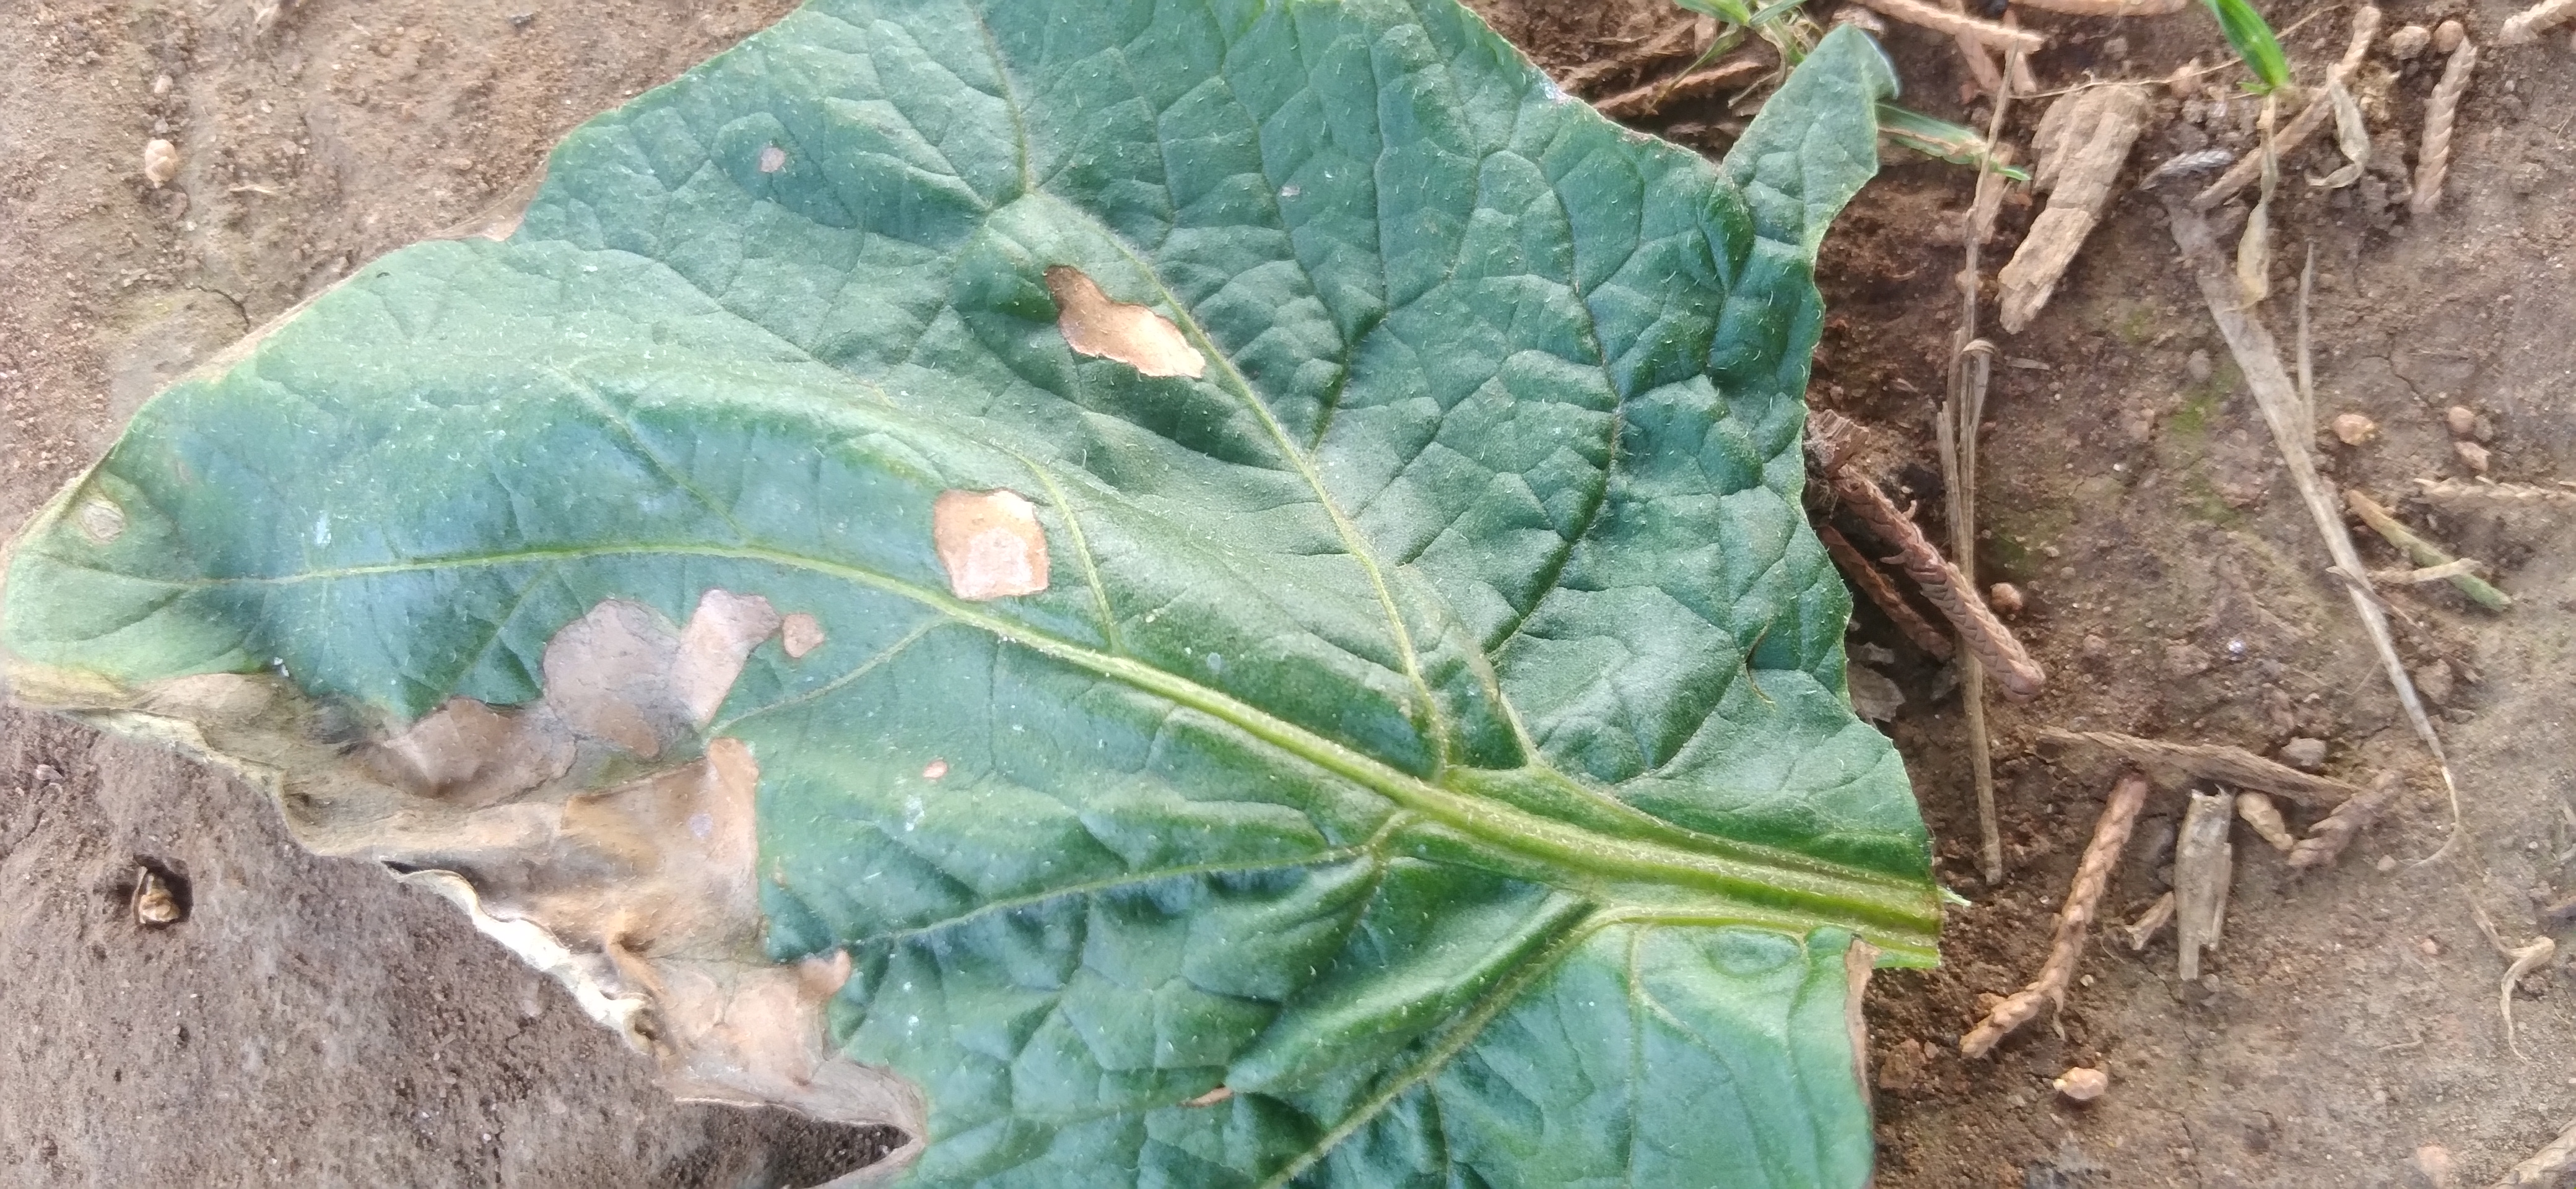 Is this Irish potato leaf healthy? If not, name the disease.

early blight
